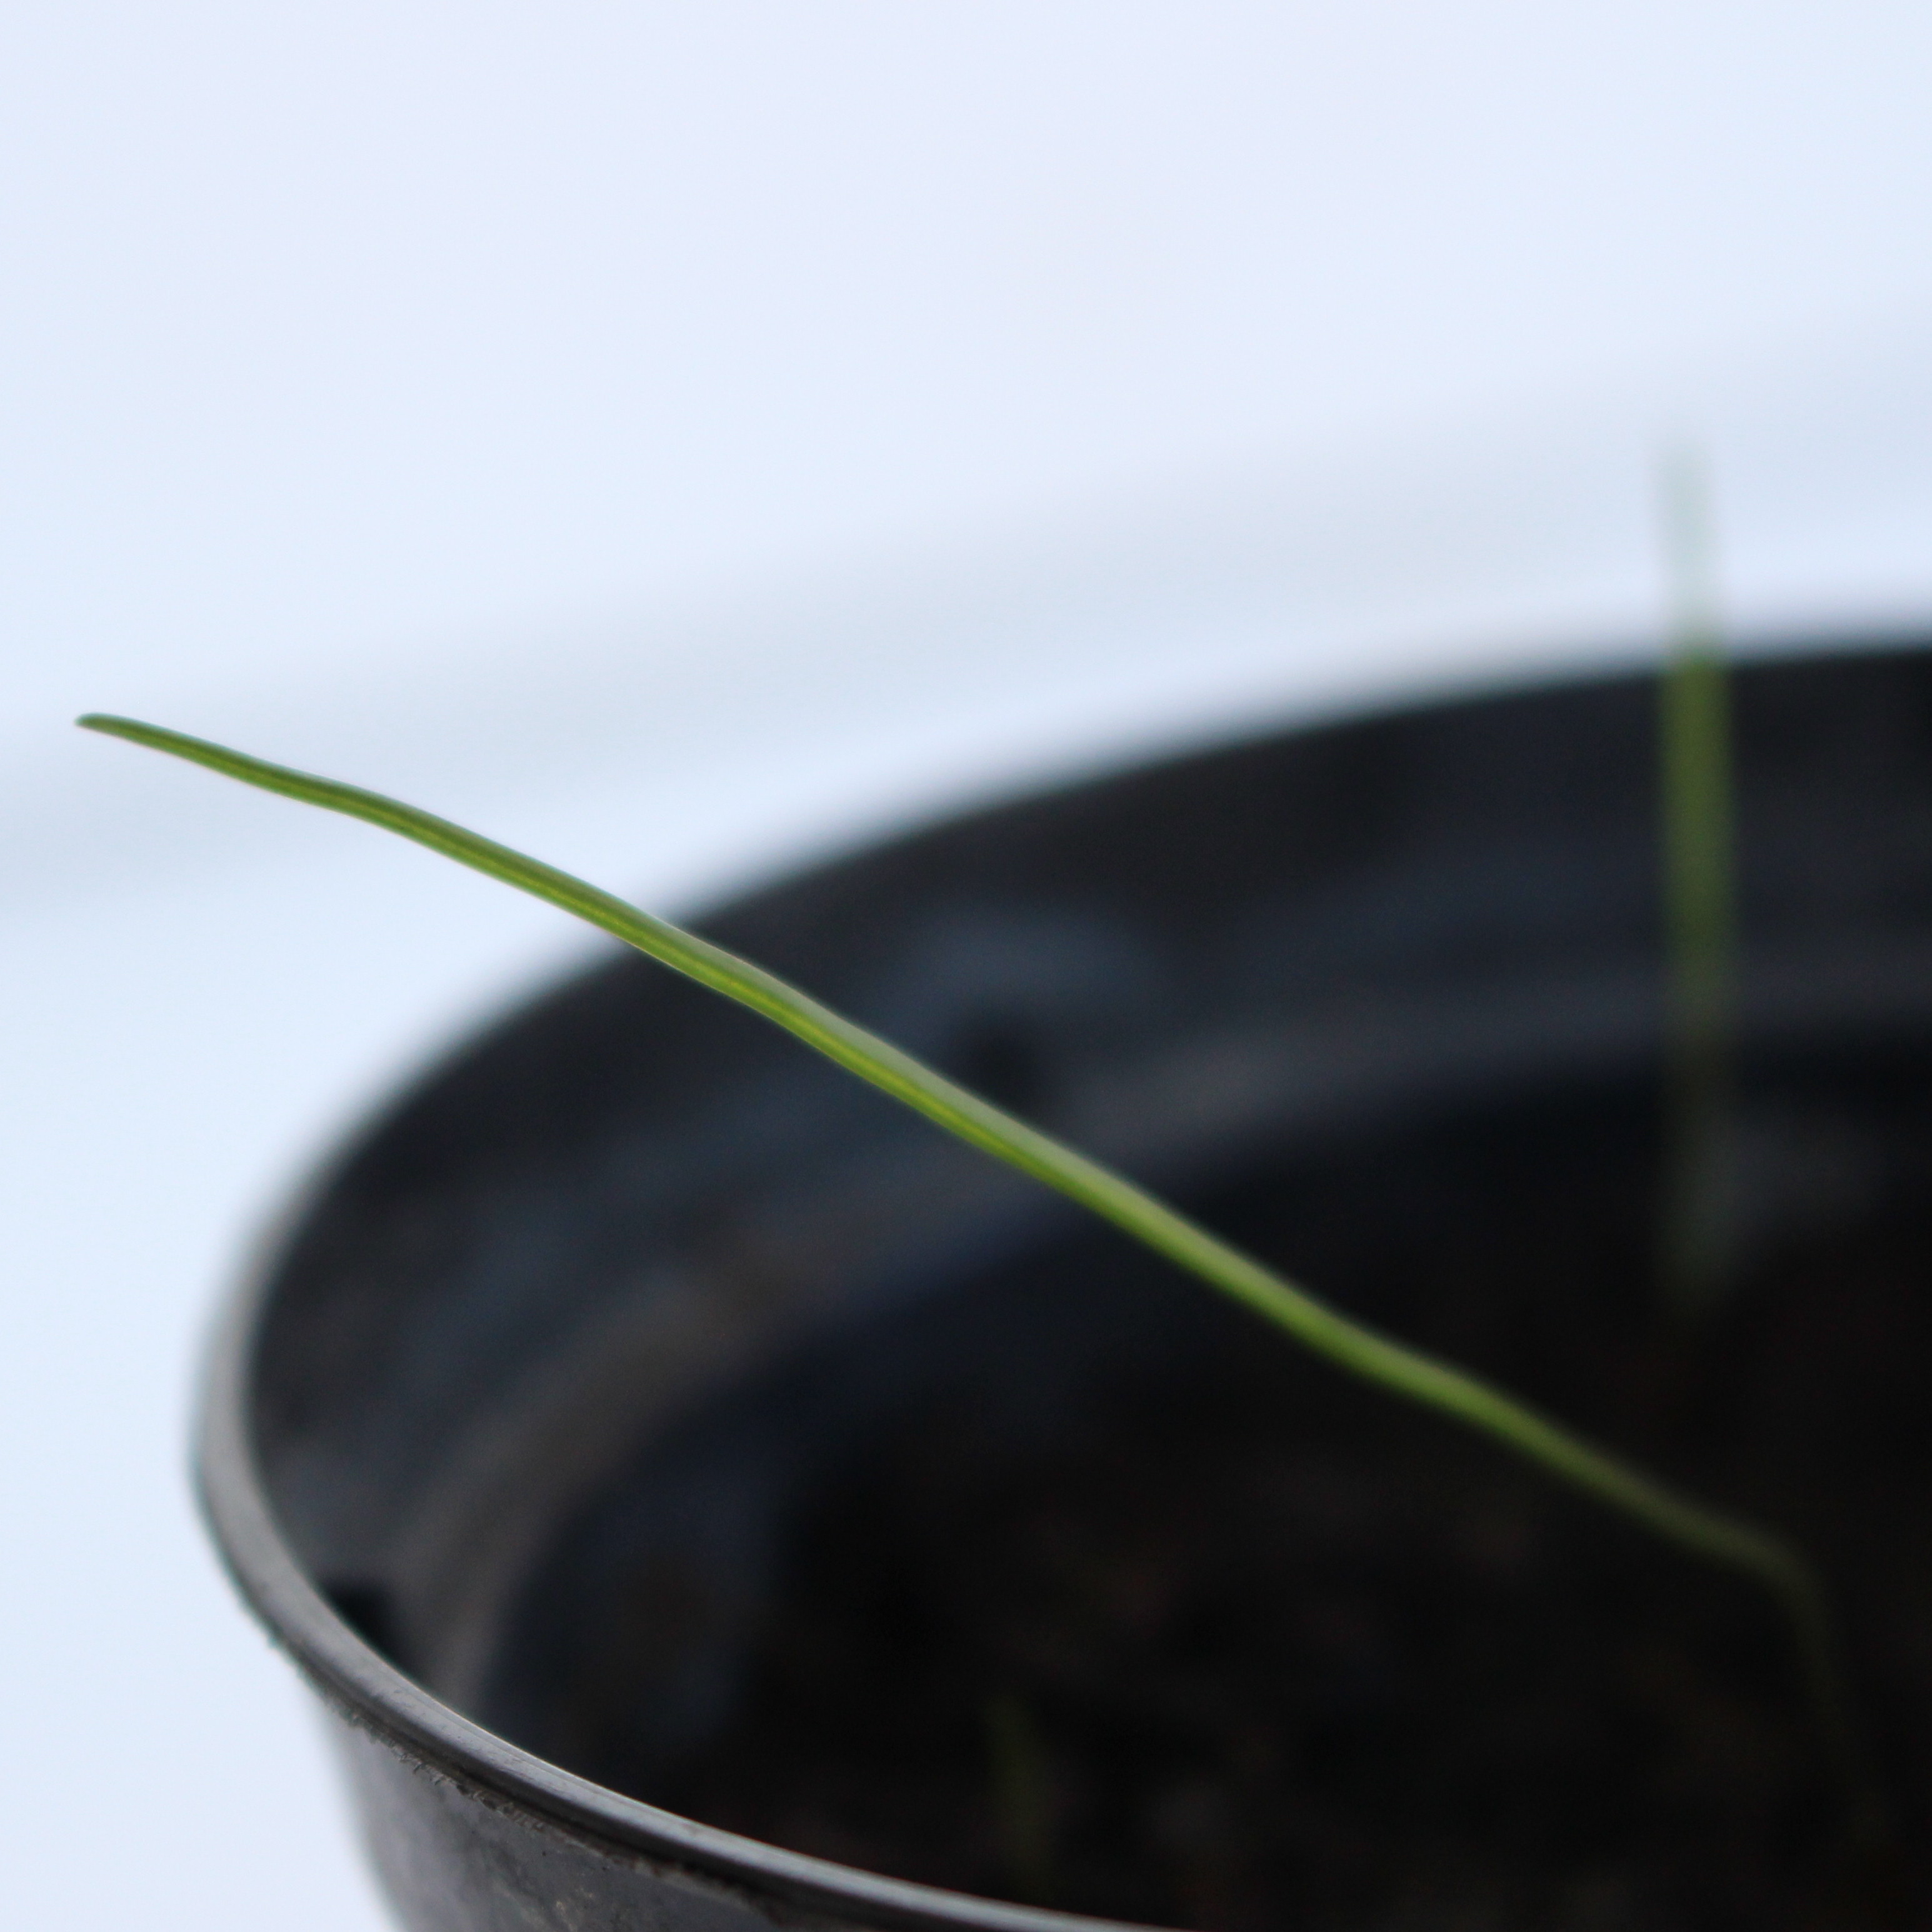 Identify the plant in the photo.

Lolium multiflorum
